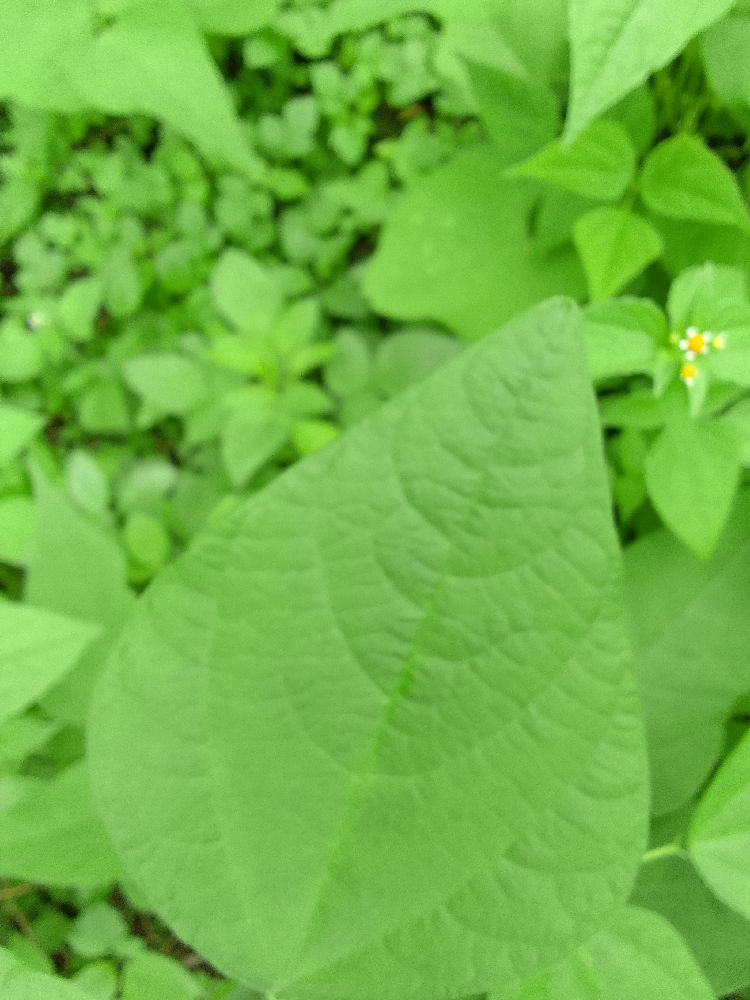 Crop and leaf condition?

common bean, healthy
